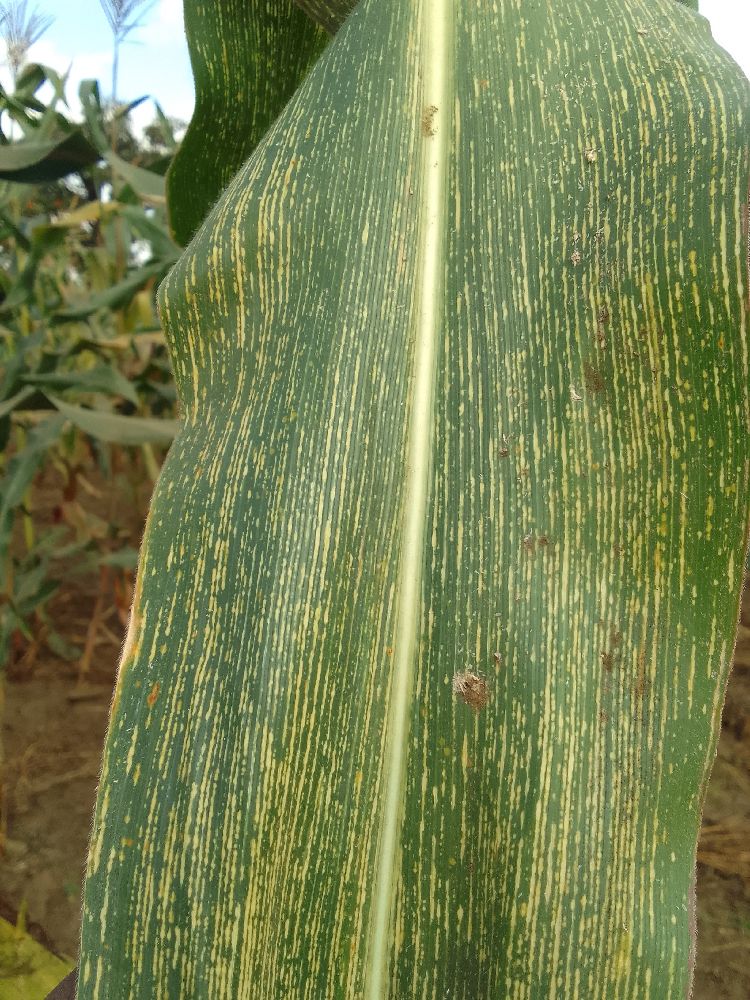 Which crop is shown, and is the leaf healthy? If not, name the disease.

maize, maize streak virus
